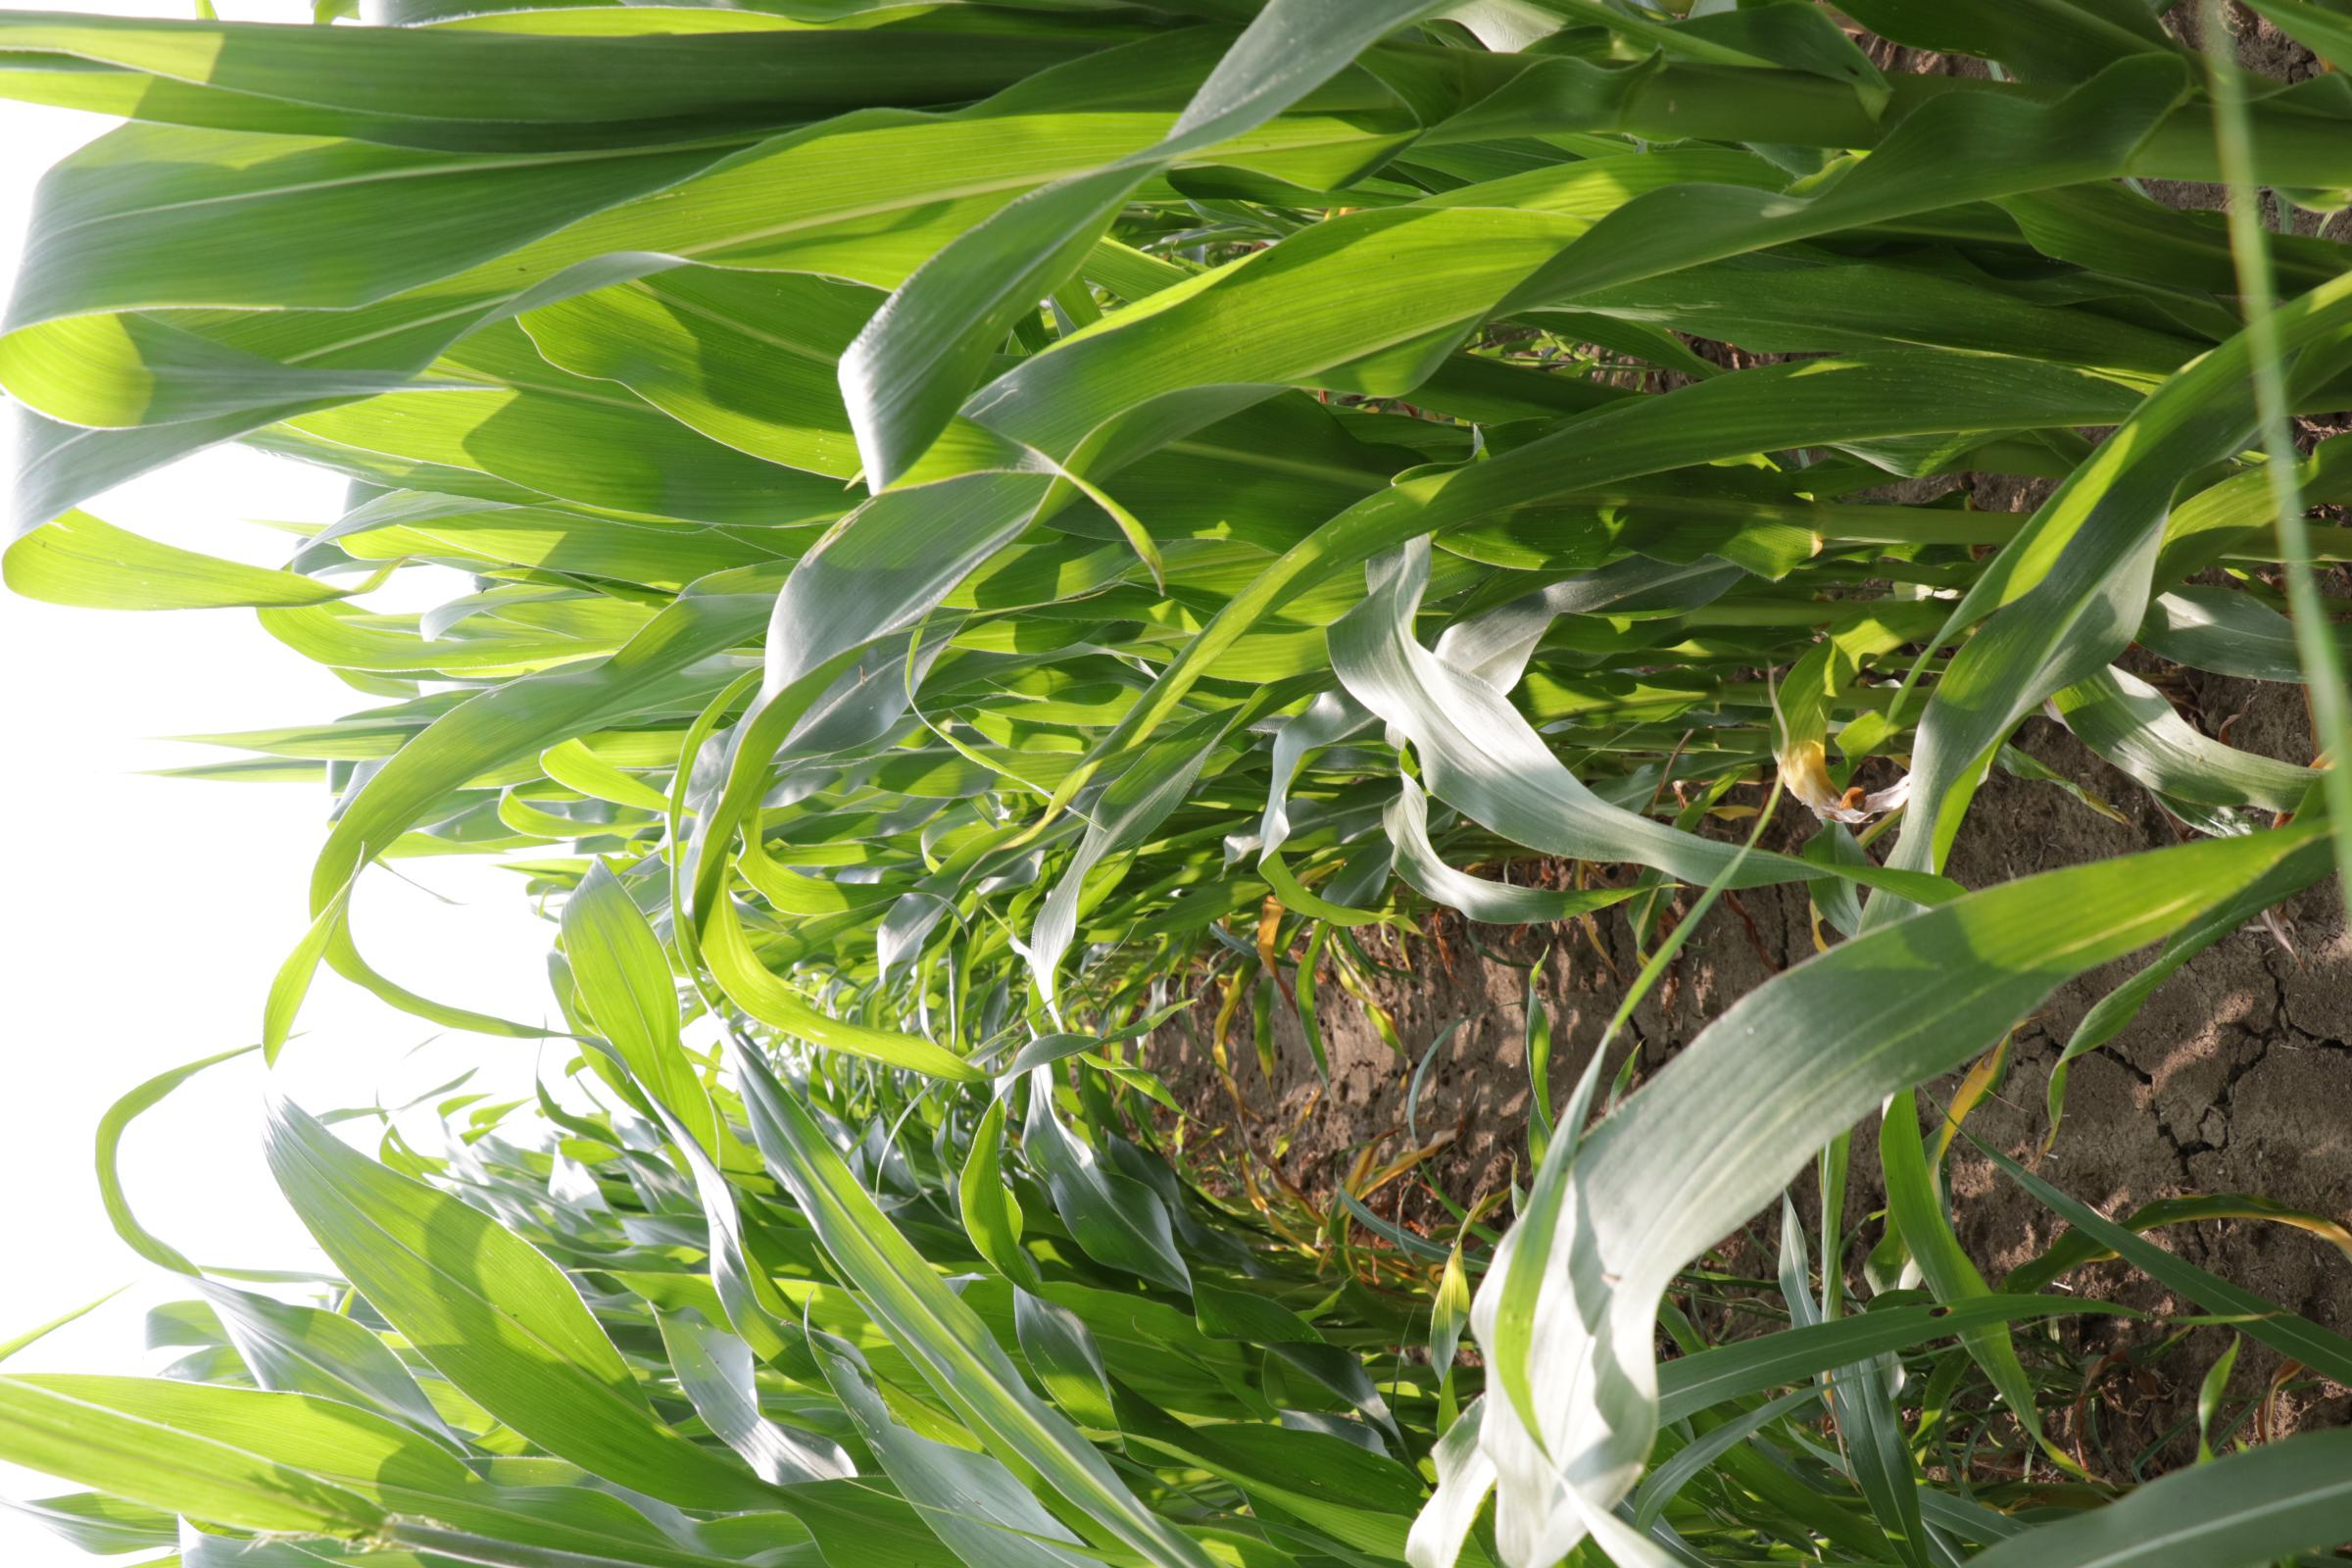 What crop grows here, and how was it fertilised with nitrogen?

maize, full nitrogen fertilisation
